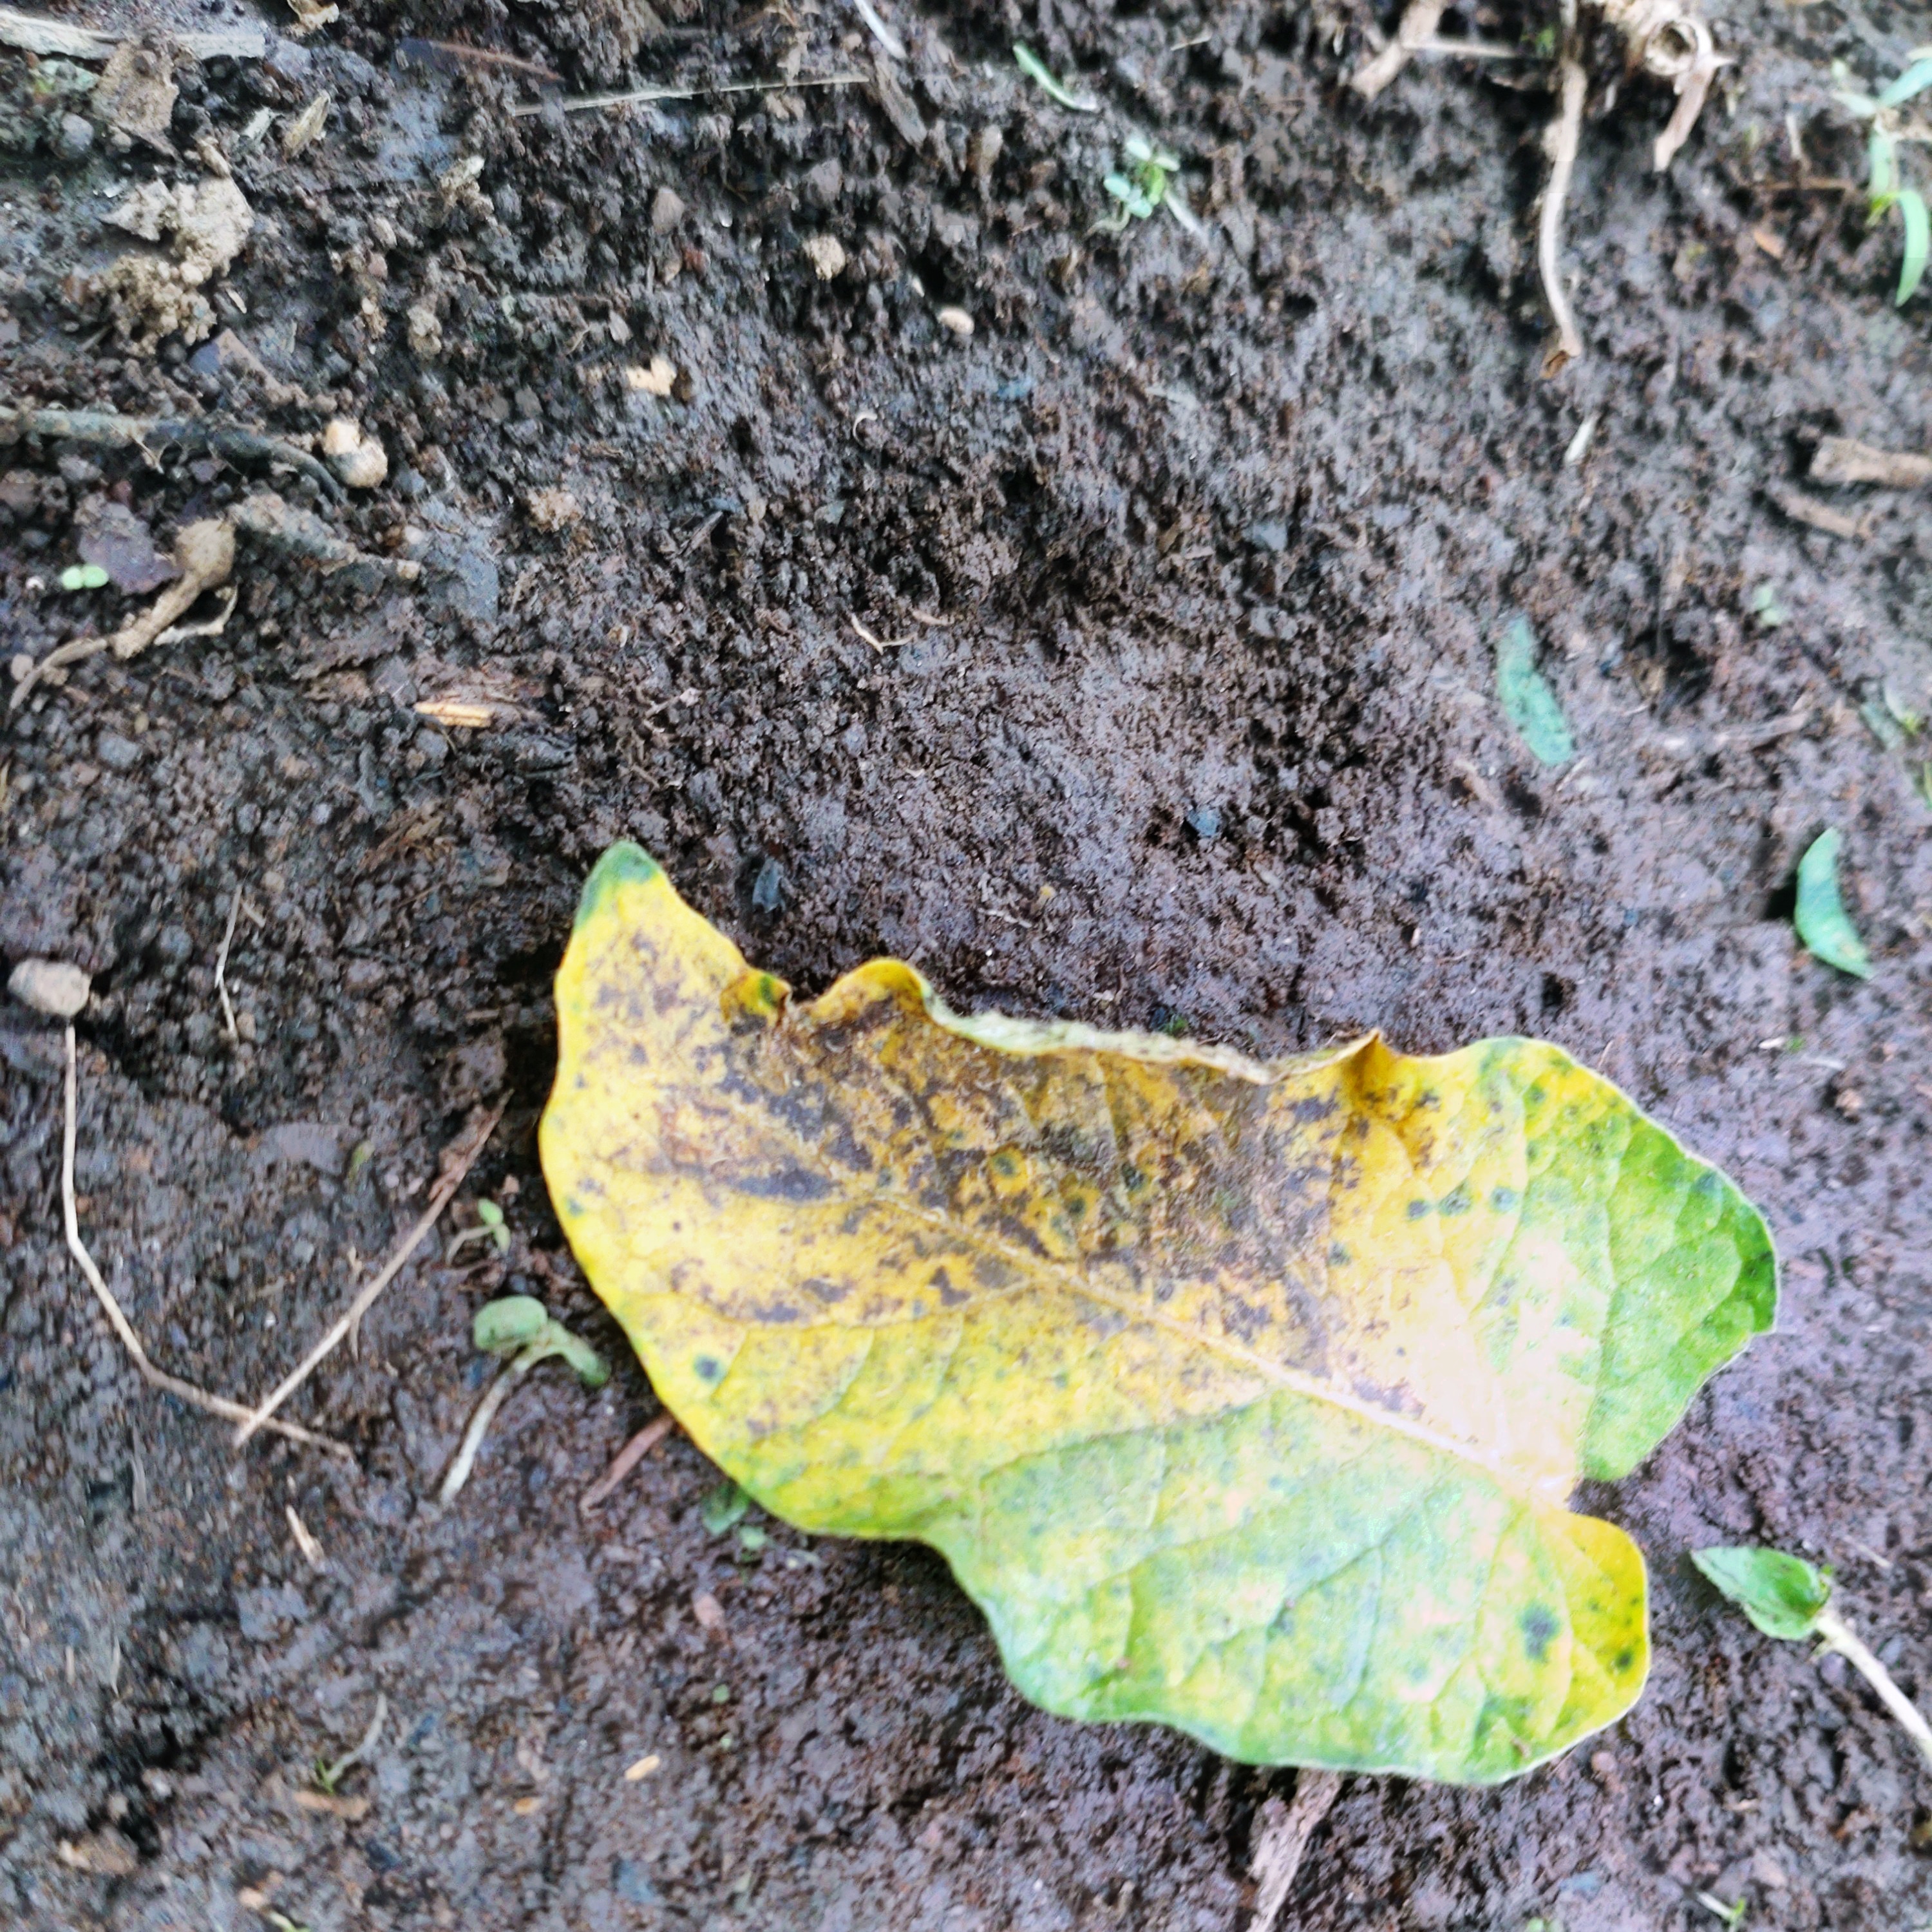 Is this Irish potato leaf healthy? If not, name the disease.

late blight
